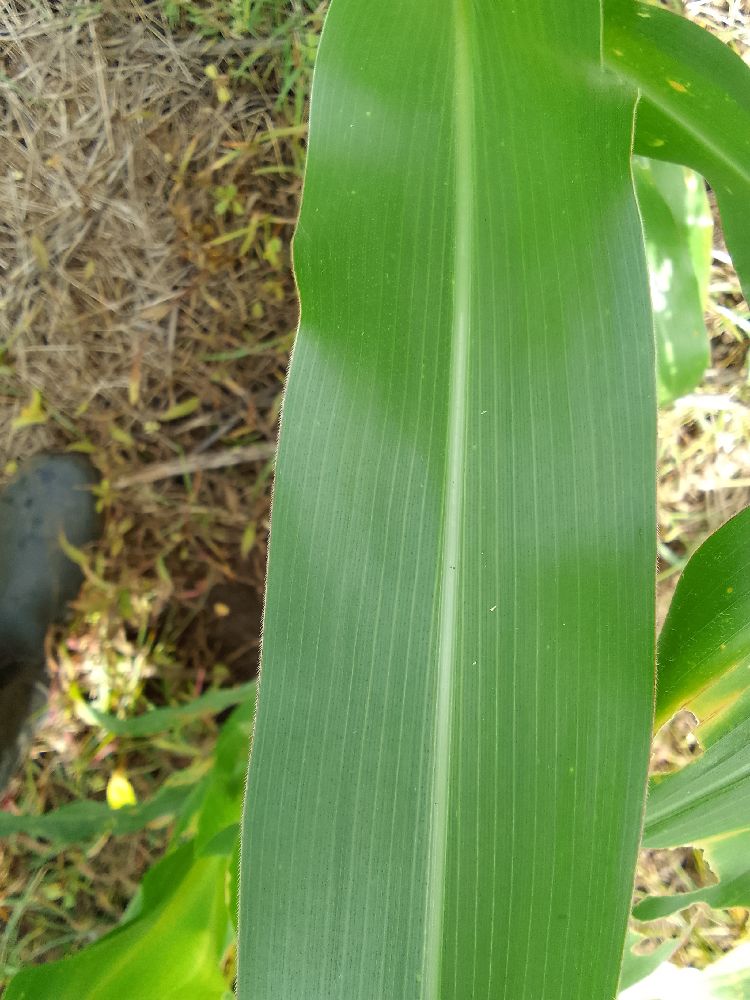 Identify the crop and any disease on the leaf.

maize, healthy
